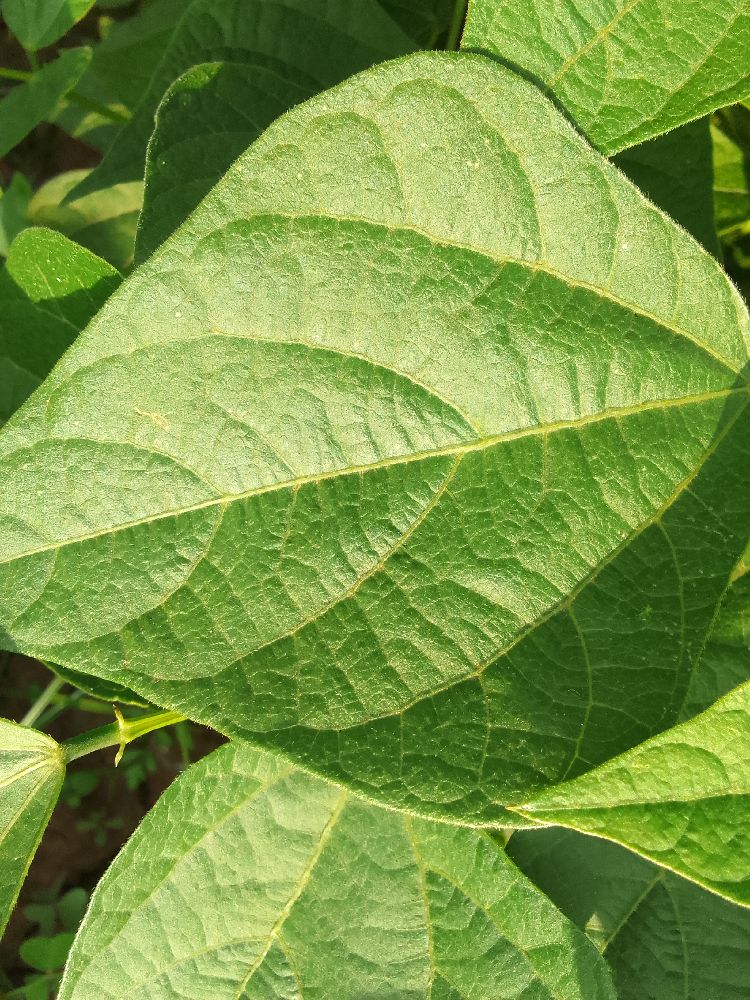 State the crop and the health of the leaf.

common bean, healthy
